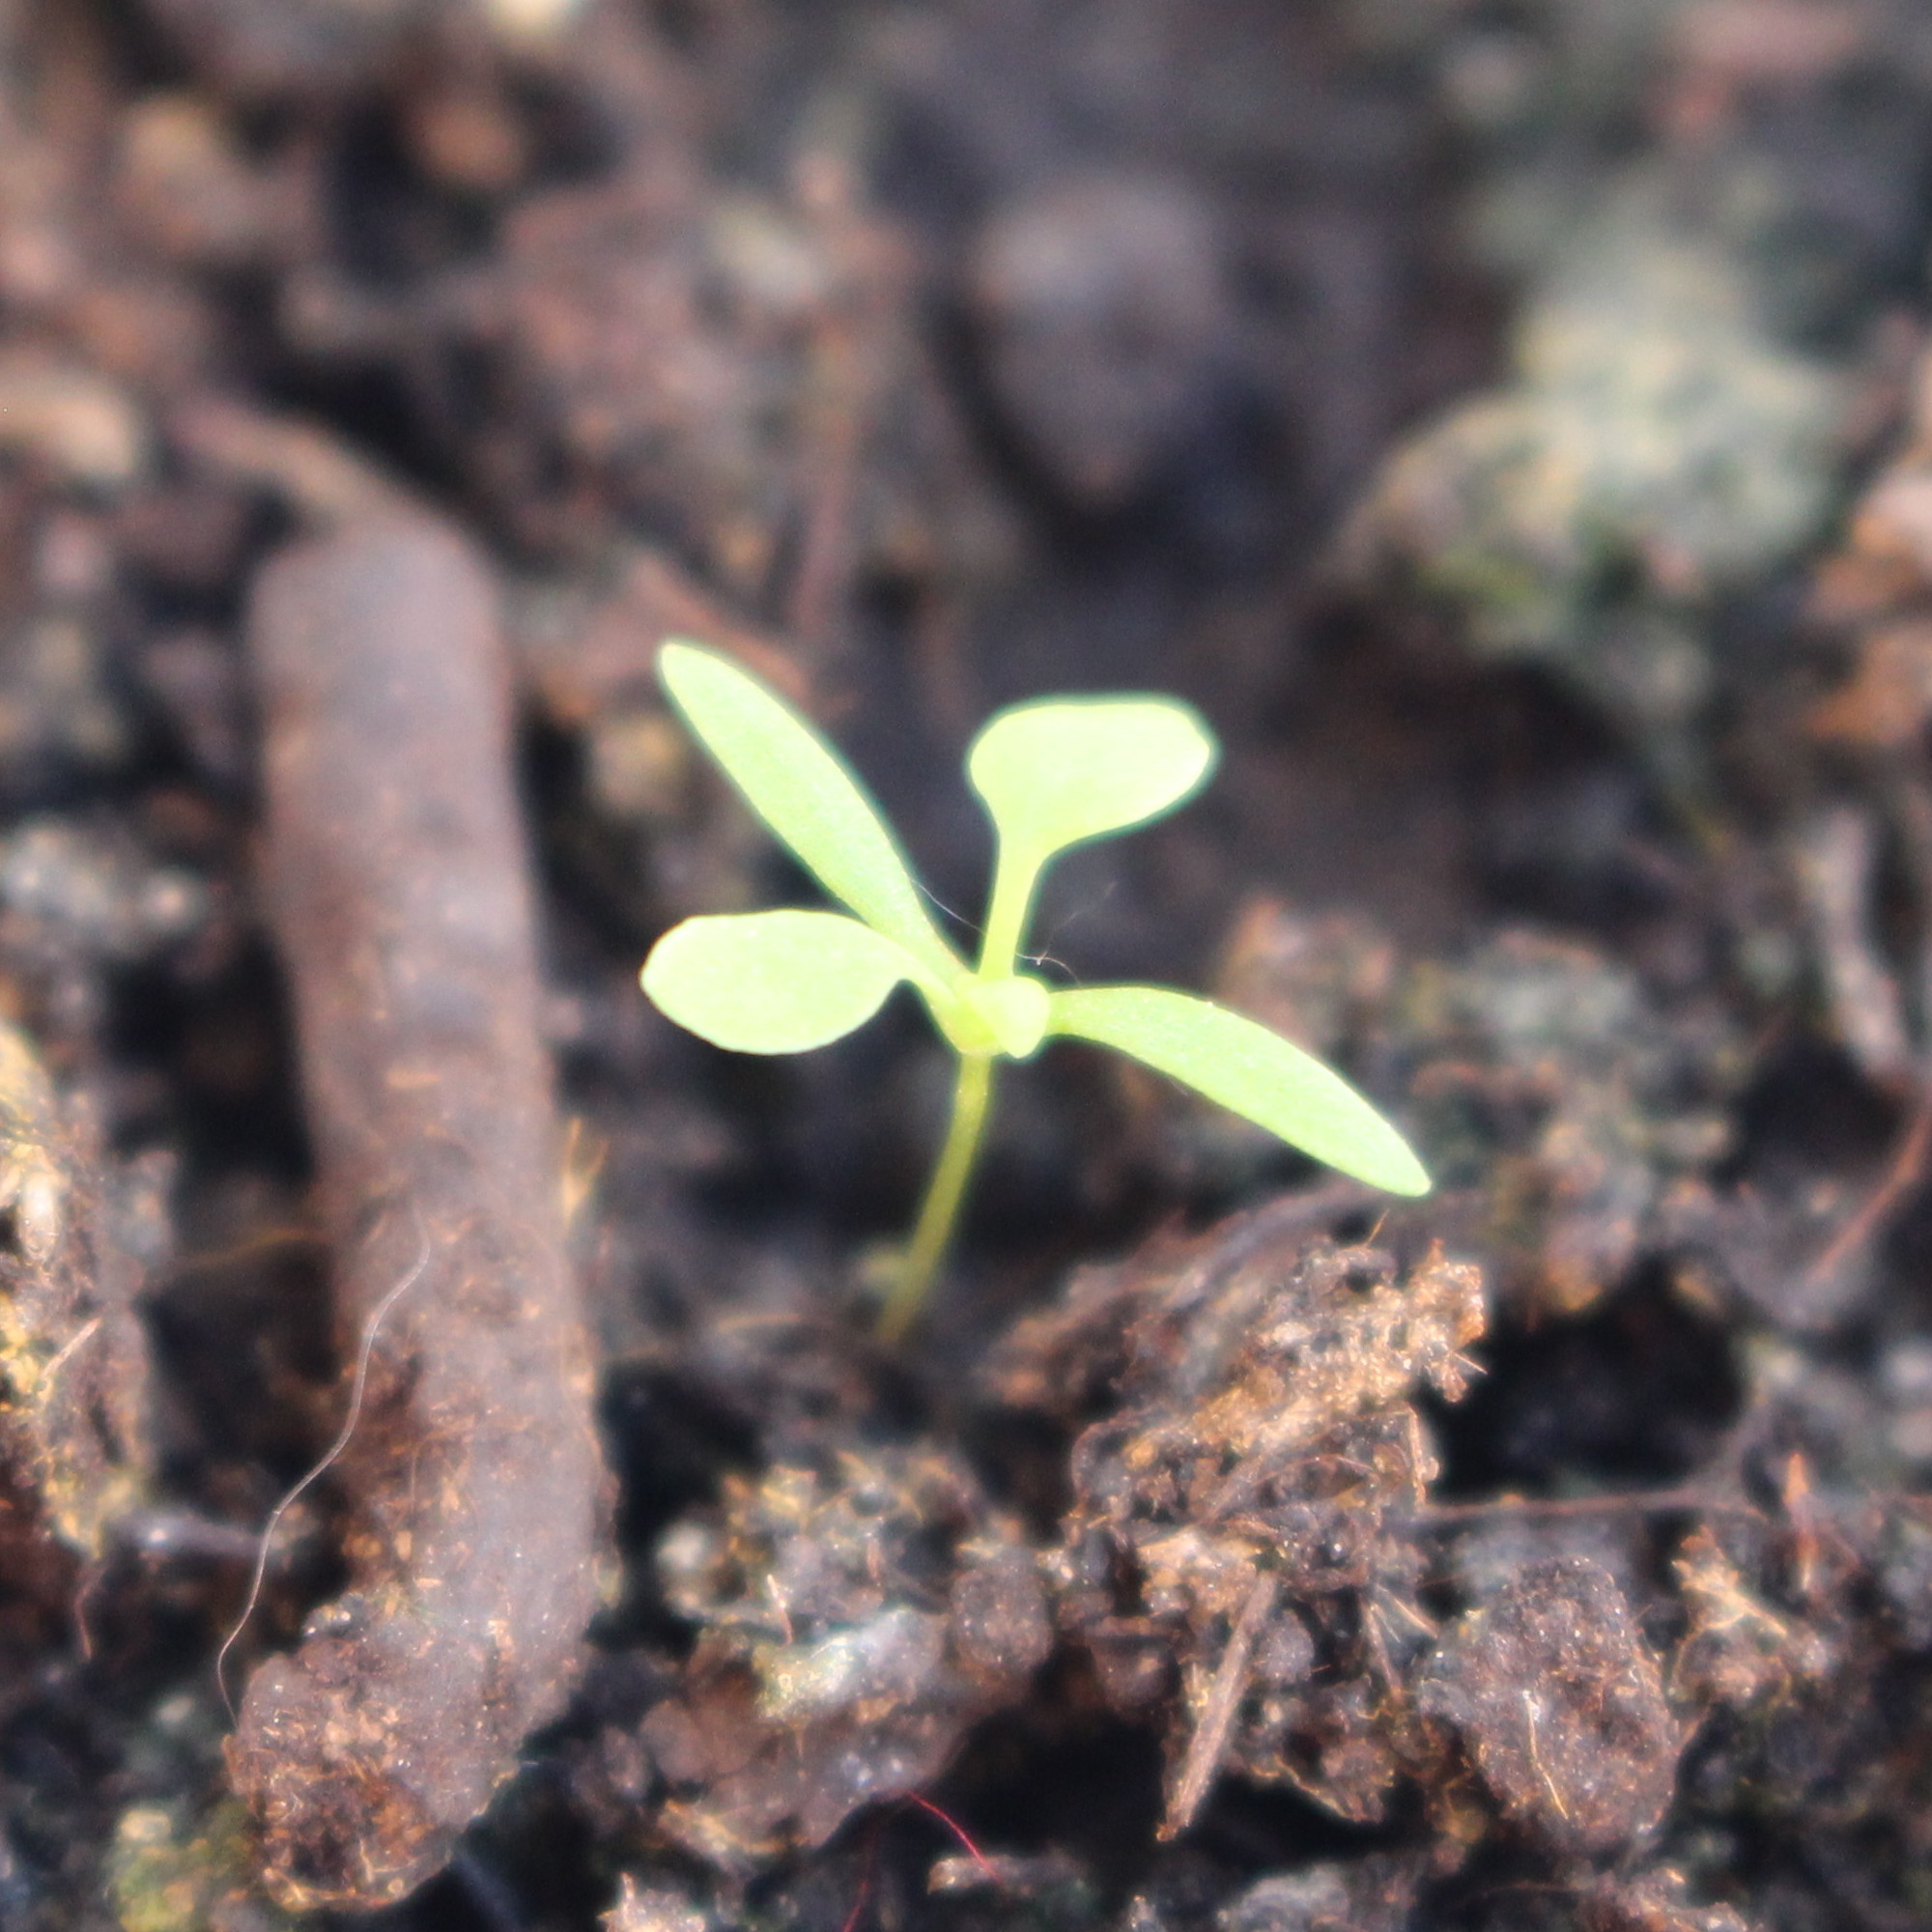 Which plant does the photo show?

Papaver rhoeas
